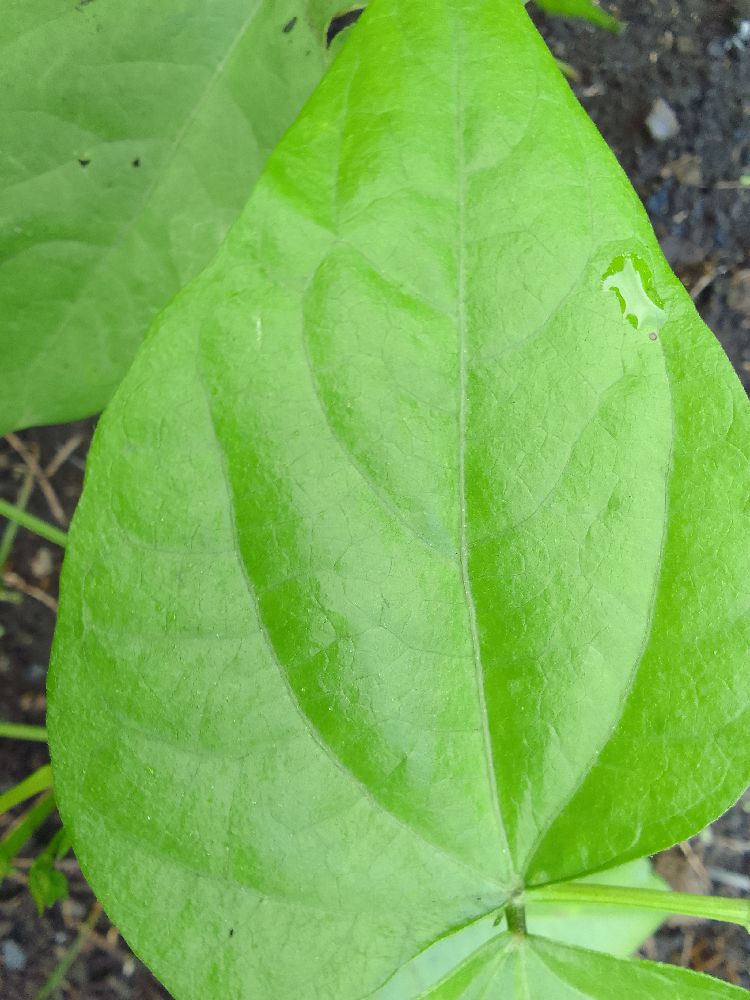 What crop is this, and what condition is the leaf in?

common bean, healthy
